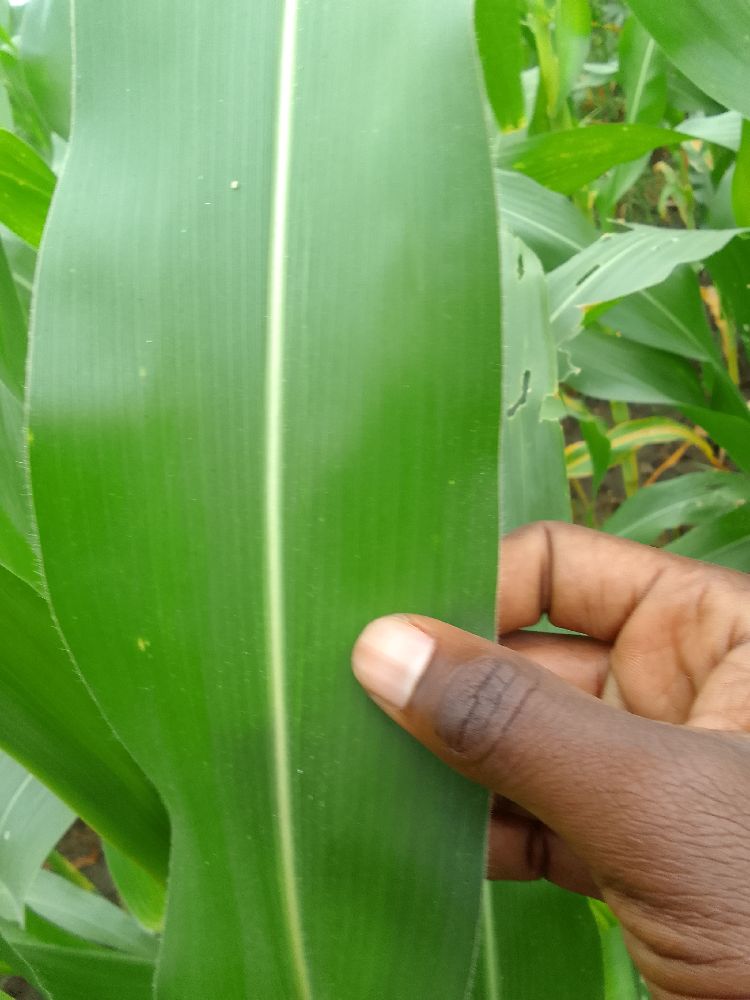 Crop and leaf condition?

maize, healthy
